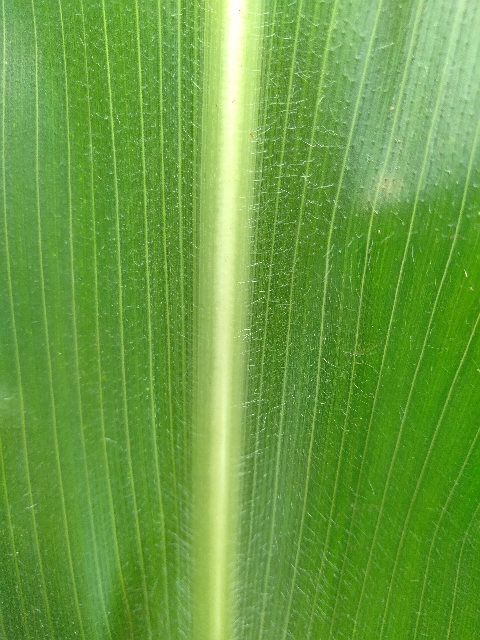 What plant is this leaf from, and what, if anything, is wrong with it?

maize, healthy
